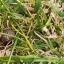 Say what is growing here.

grass
